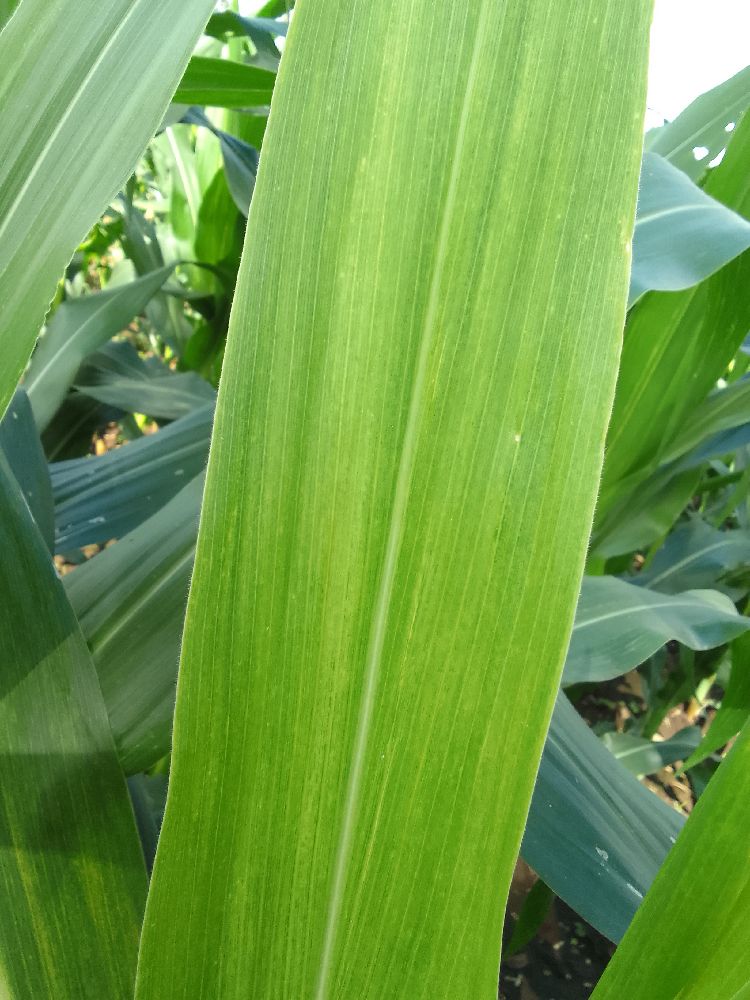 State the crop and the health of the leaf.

maize, maize lethal necrosis
